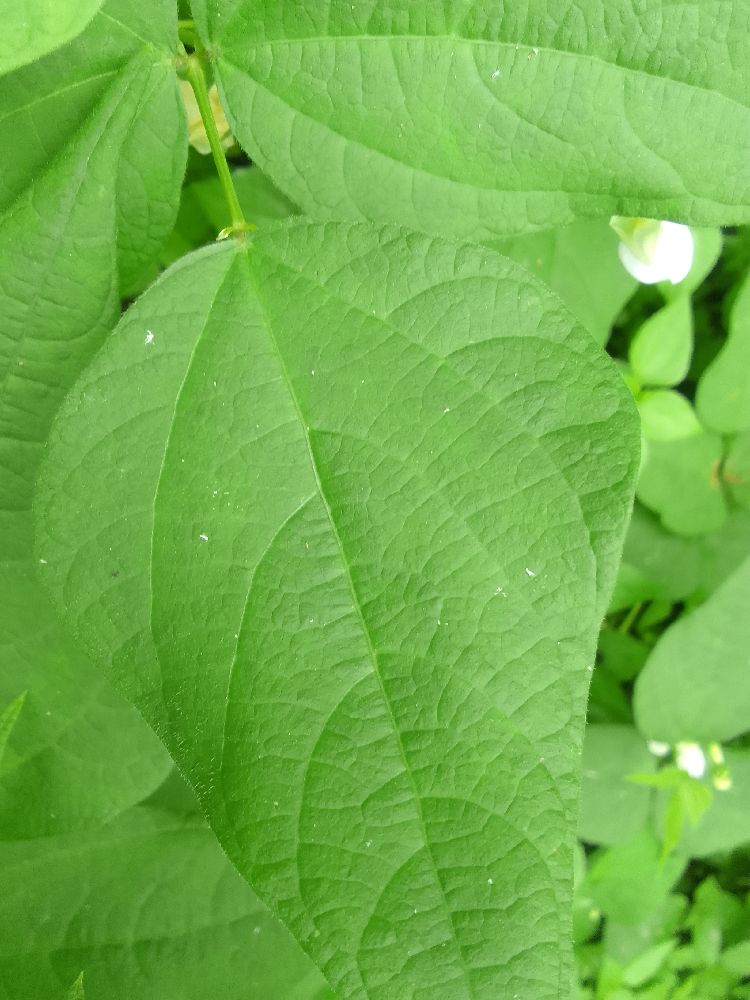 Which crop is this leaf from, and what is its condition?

common bean, healthy
